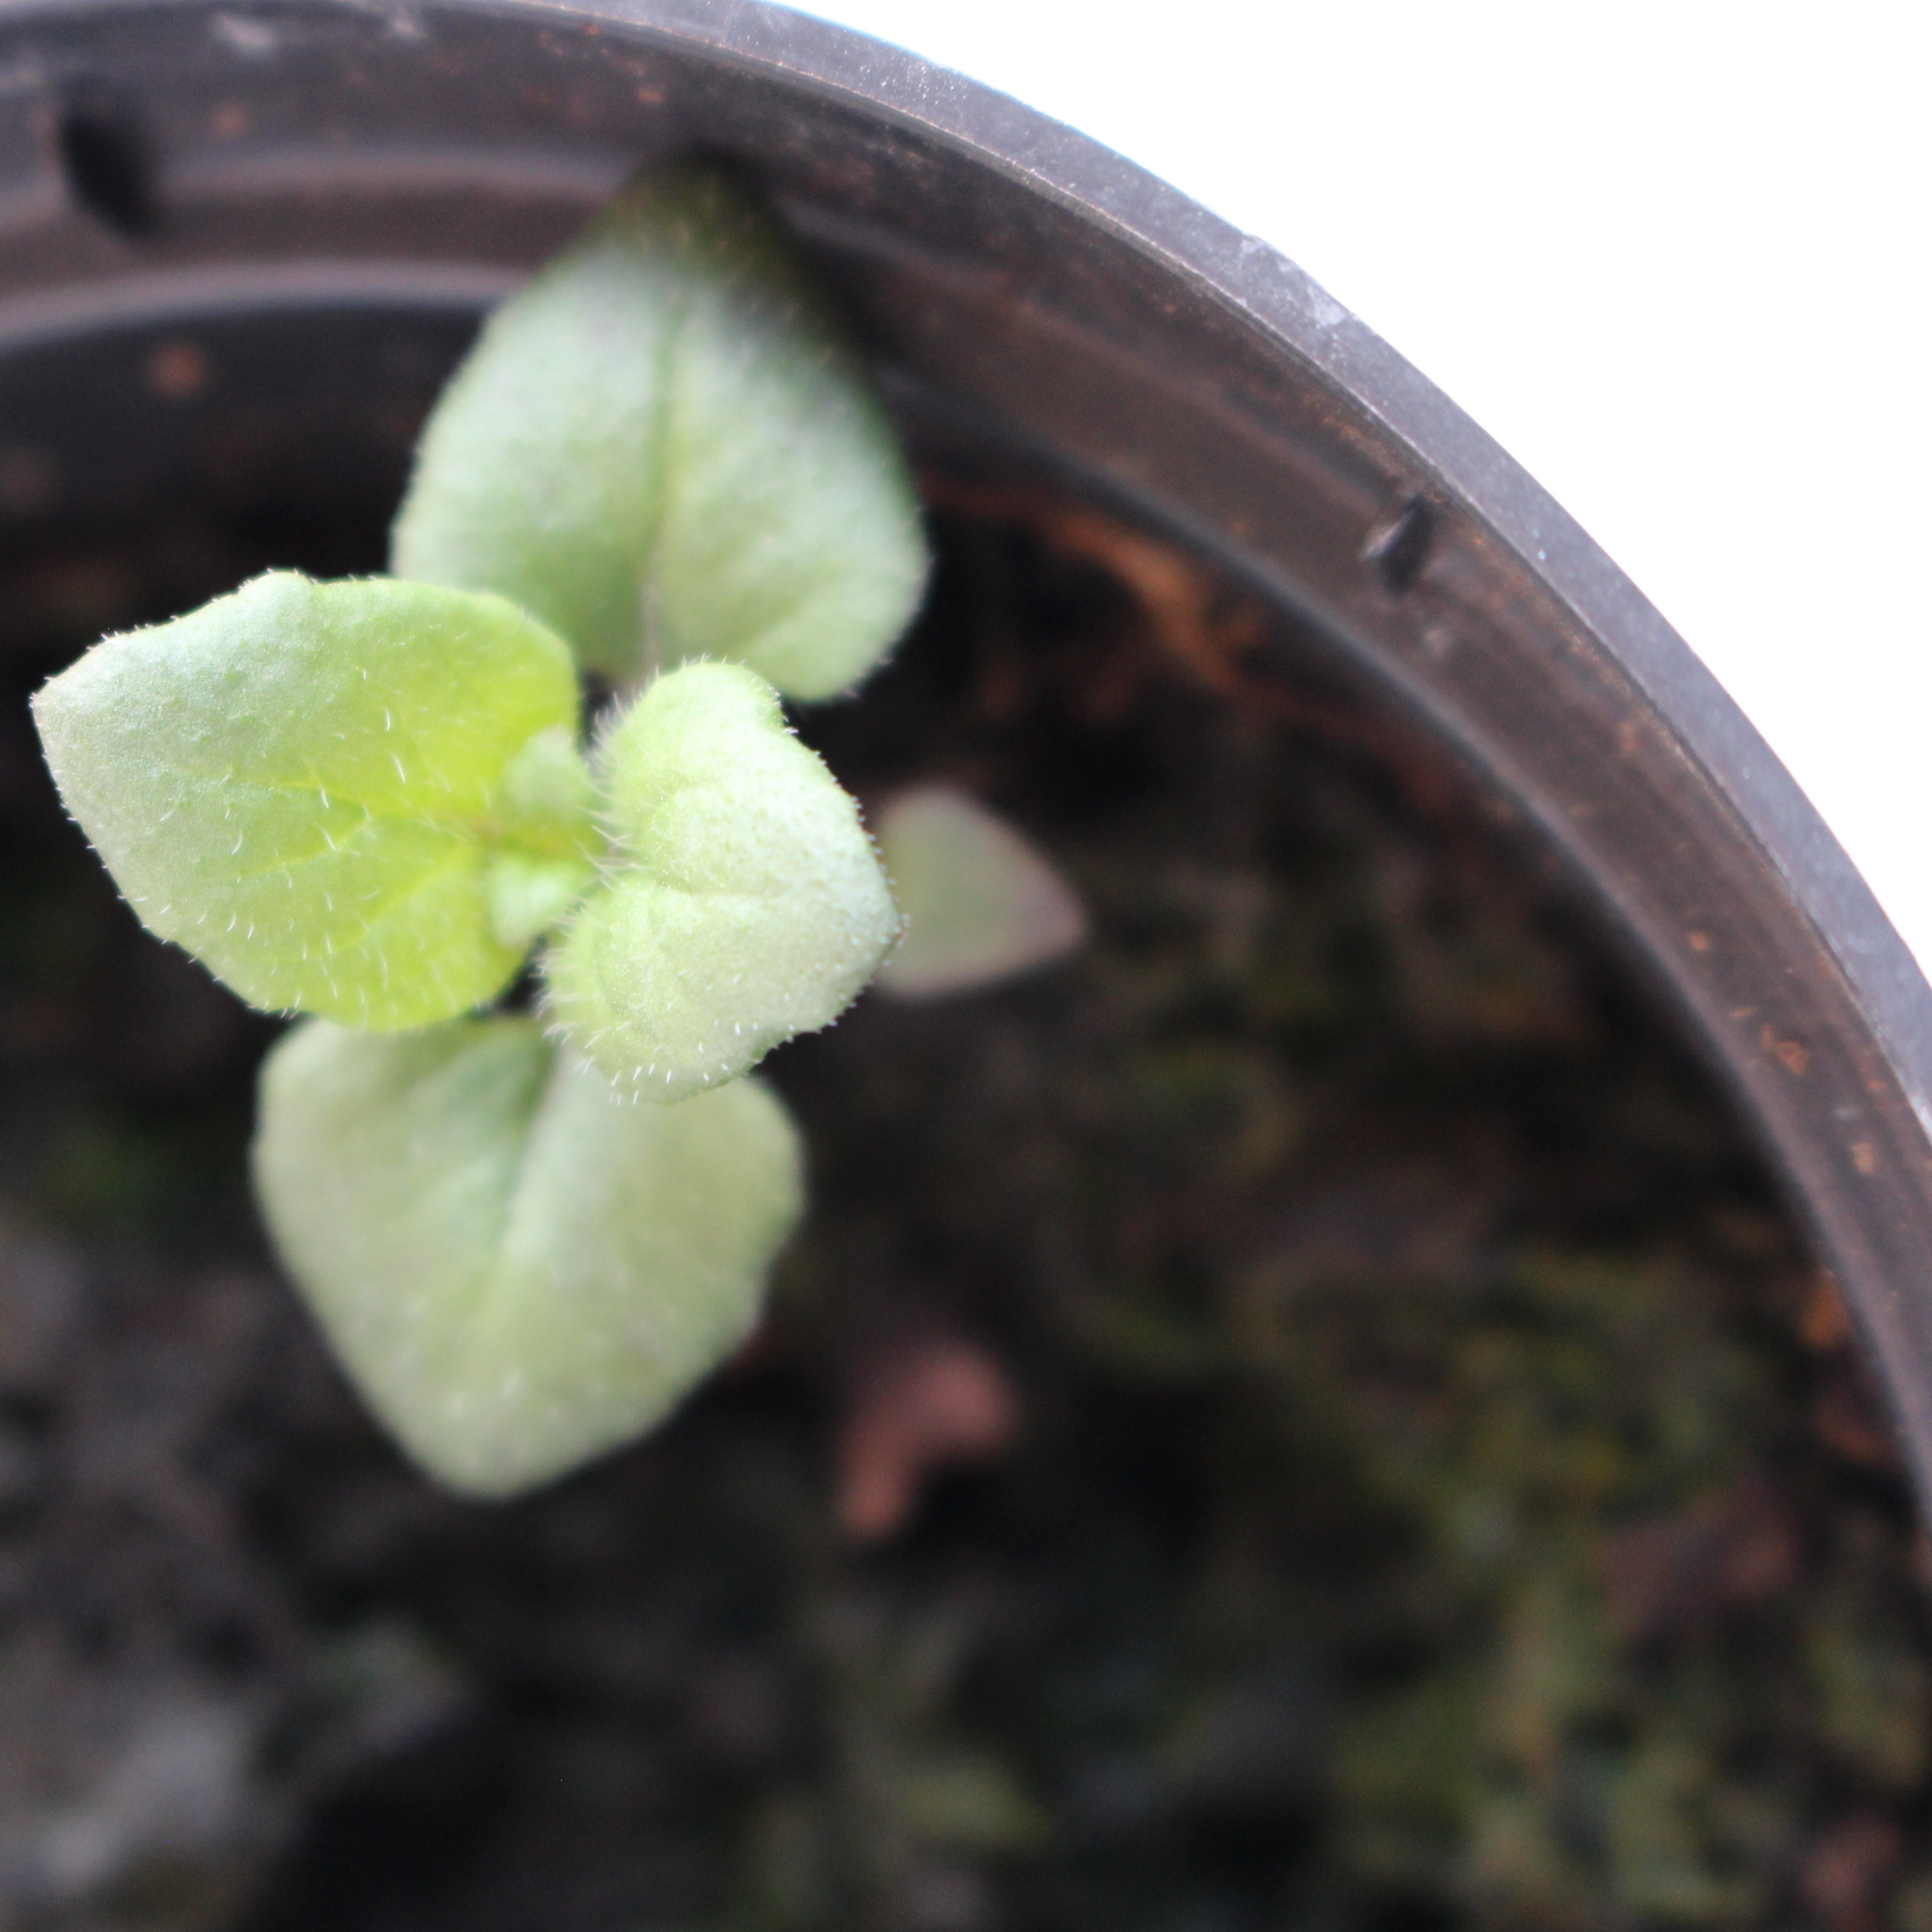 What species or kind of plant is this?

Veronica persica
